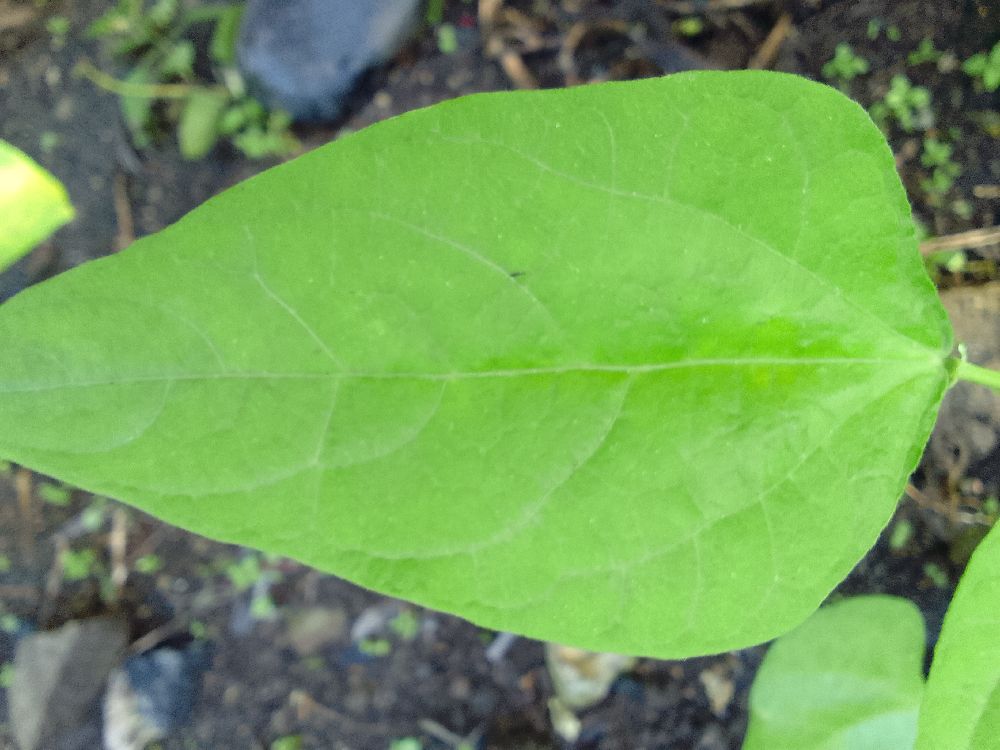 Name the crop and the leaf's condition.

common bean, healthy
